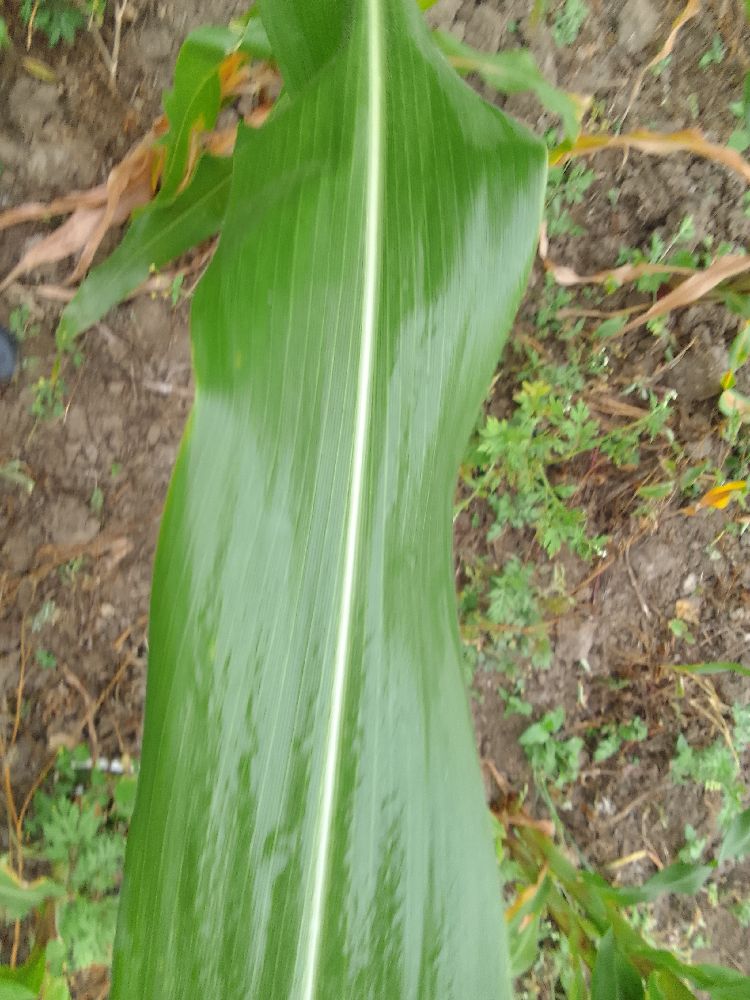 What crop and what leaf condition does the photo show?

maize, healthy
